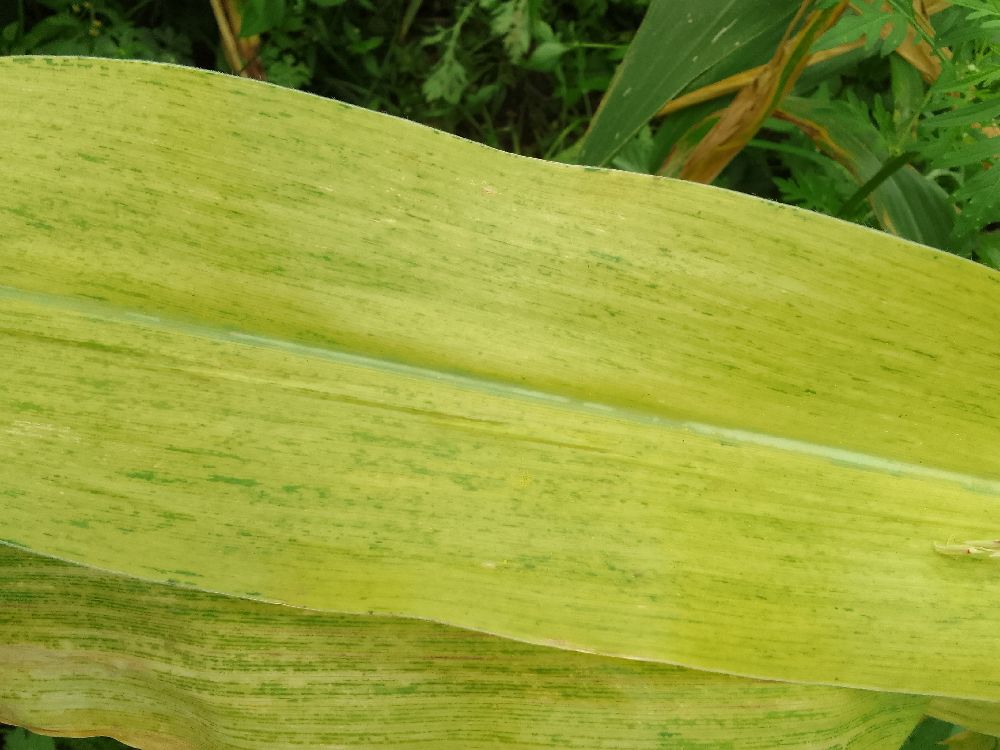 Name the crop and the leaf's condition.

maize, maize lethal necrosis
